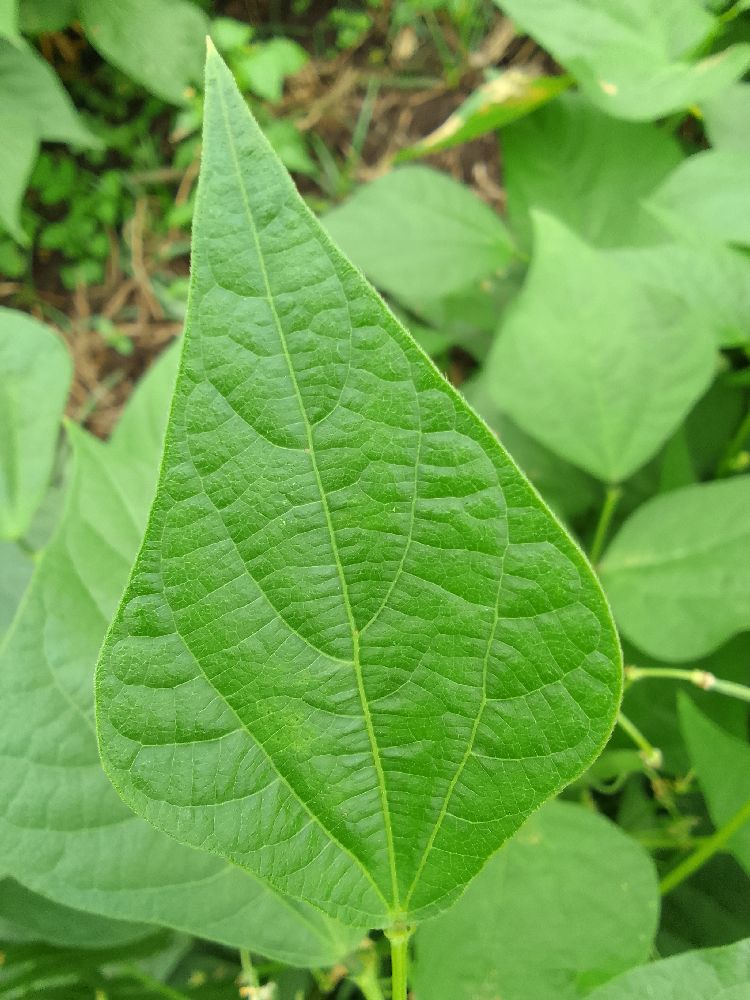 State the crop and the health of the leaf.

common bean, healthy
